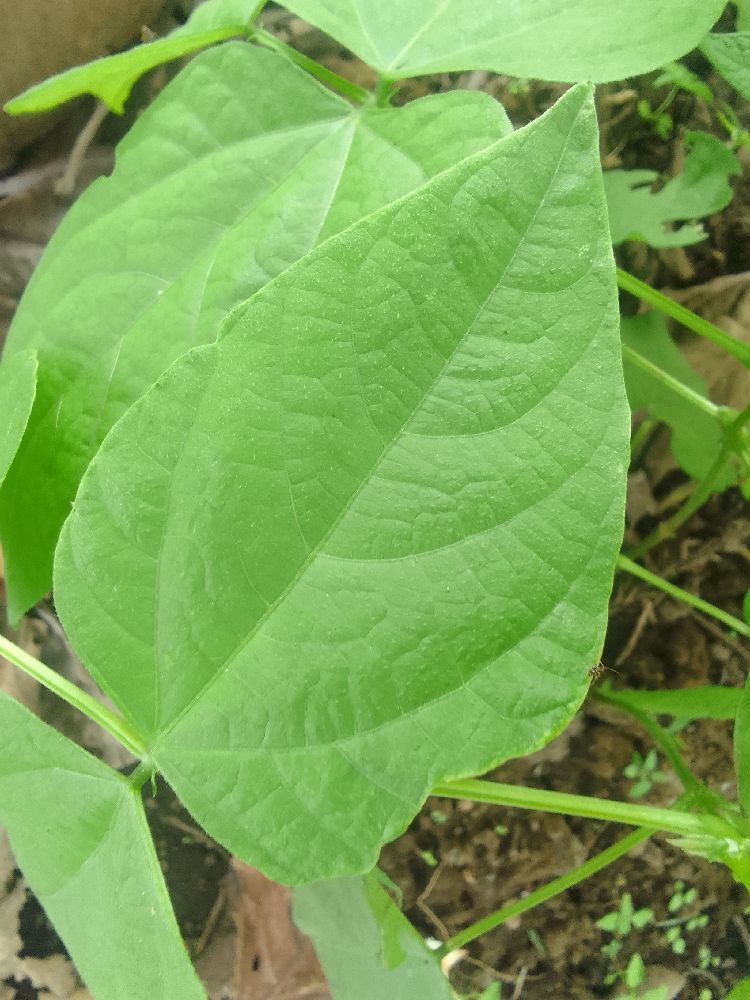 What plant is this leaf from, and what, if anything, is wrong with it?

common bean, healthy
